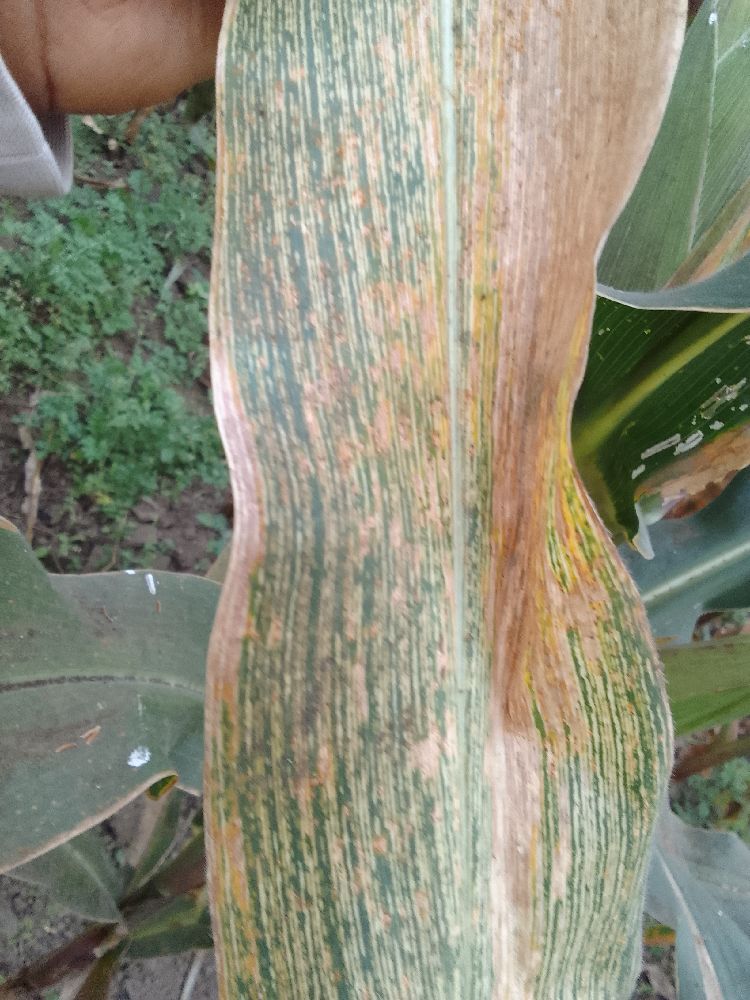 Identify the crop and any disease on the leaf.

maize, maize streak virus
